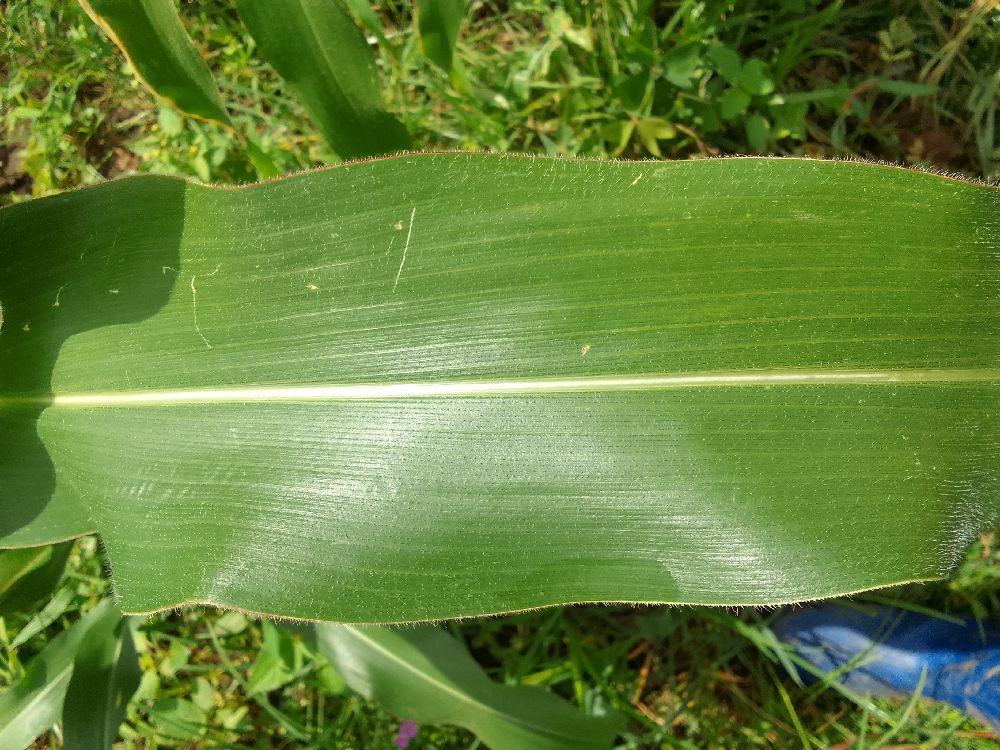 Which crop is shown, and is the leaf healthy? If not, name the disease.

maize, healthy
